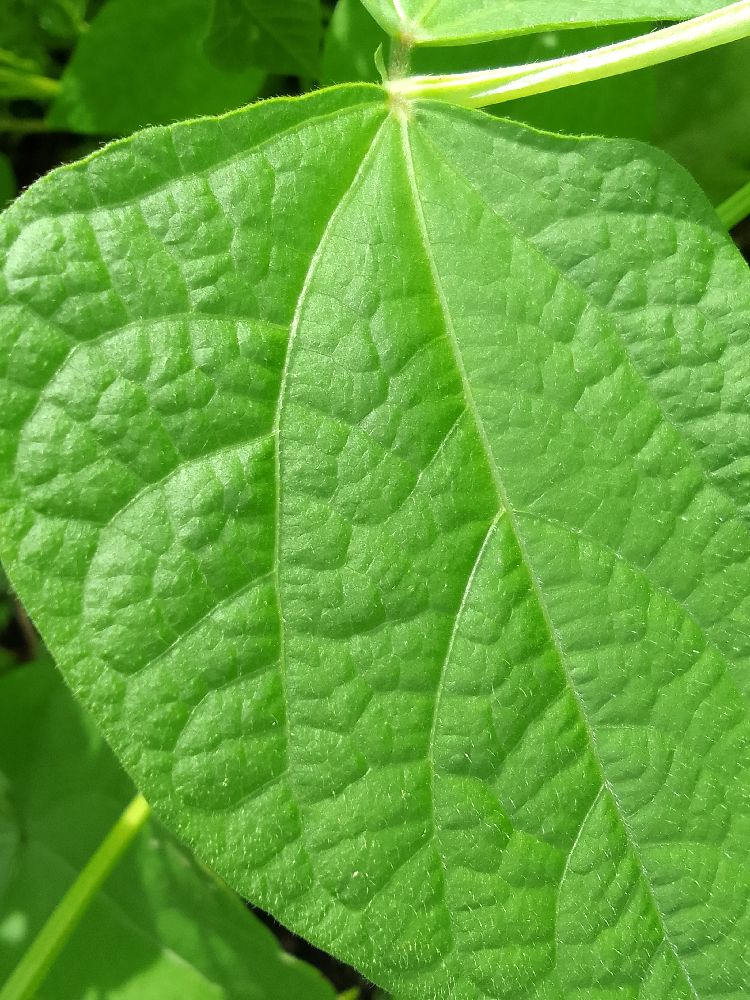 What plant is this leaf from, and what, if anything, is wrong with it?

common bean, healthy
